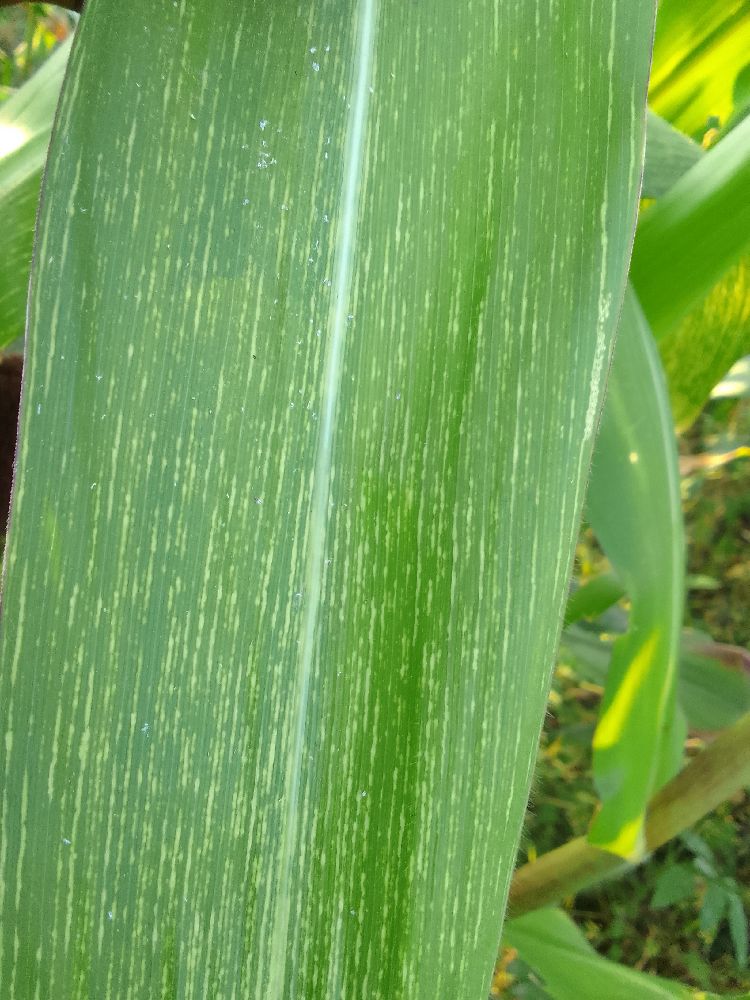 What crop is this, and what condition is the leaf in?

maize, maize streak virus
